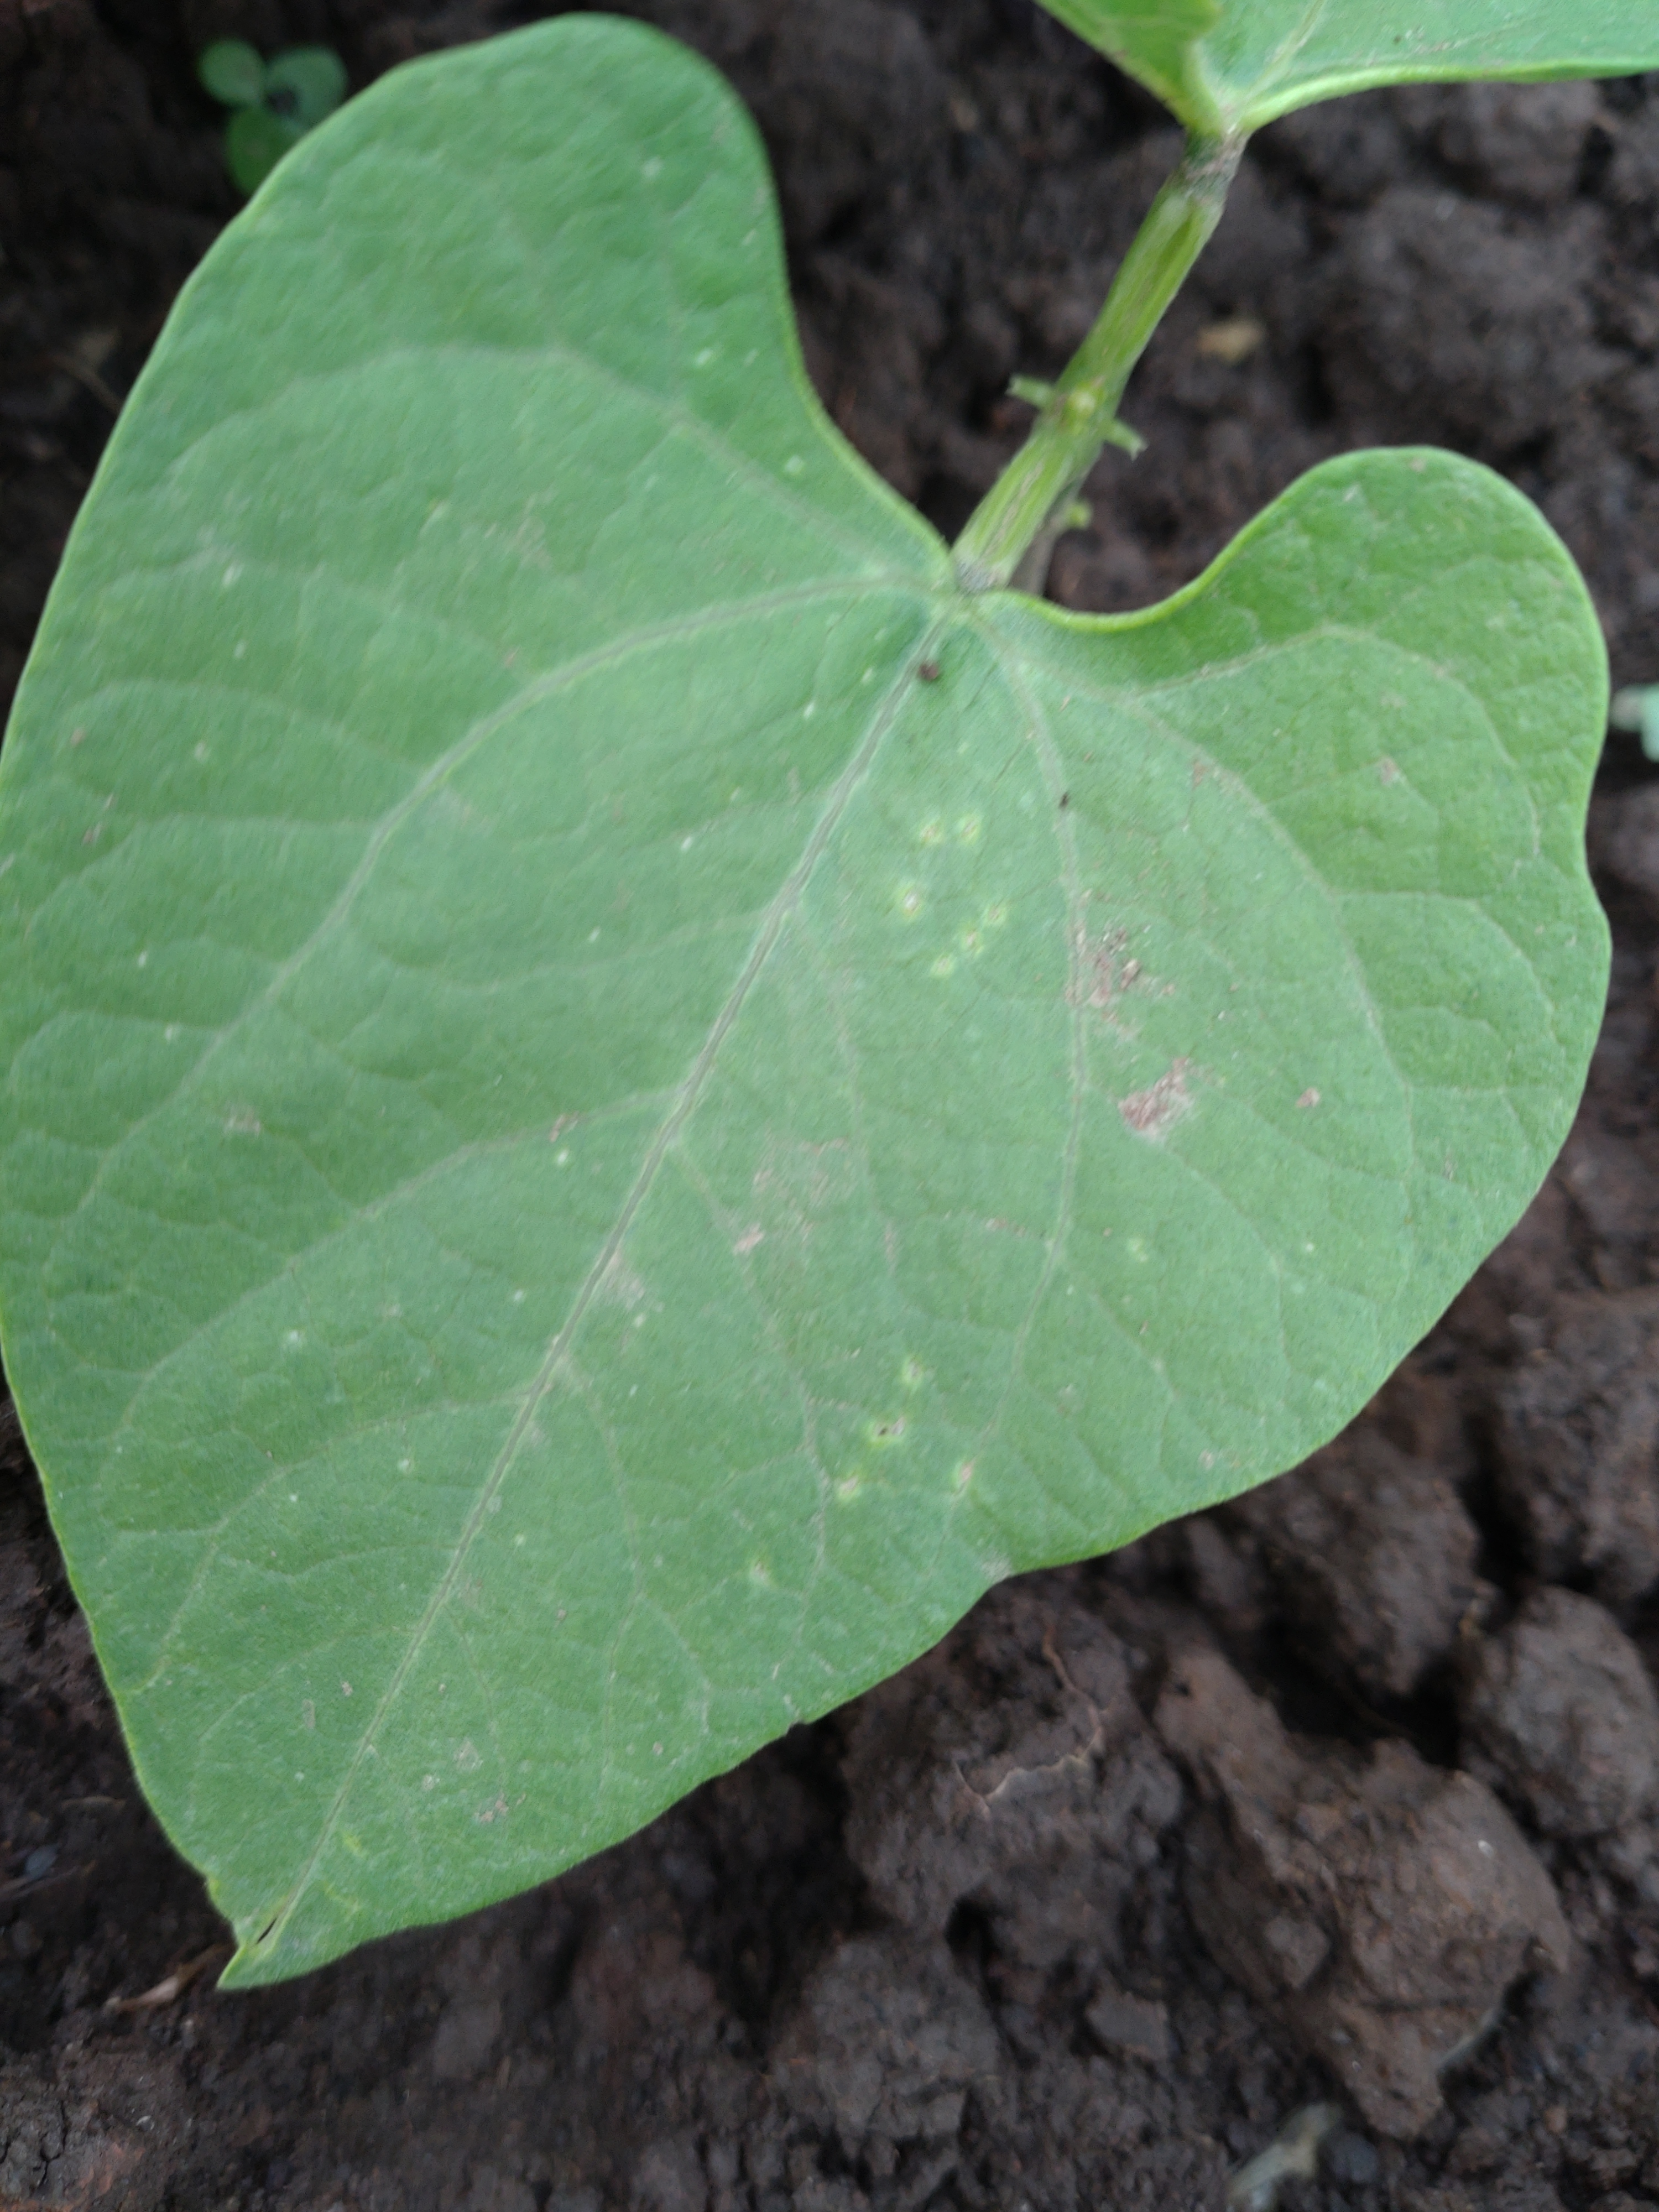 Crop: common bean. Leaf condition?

healthy
